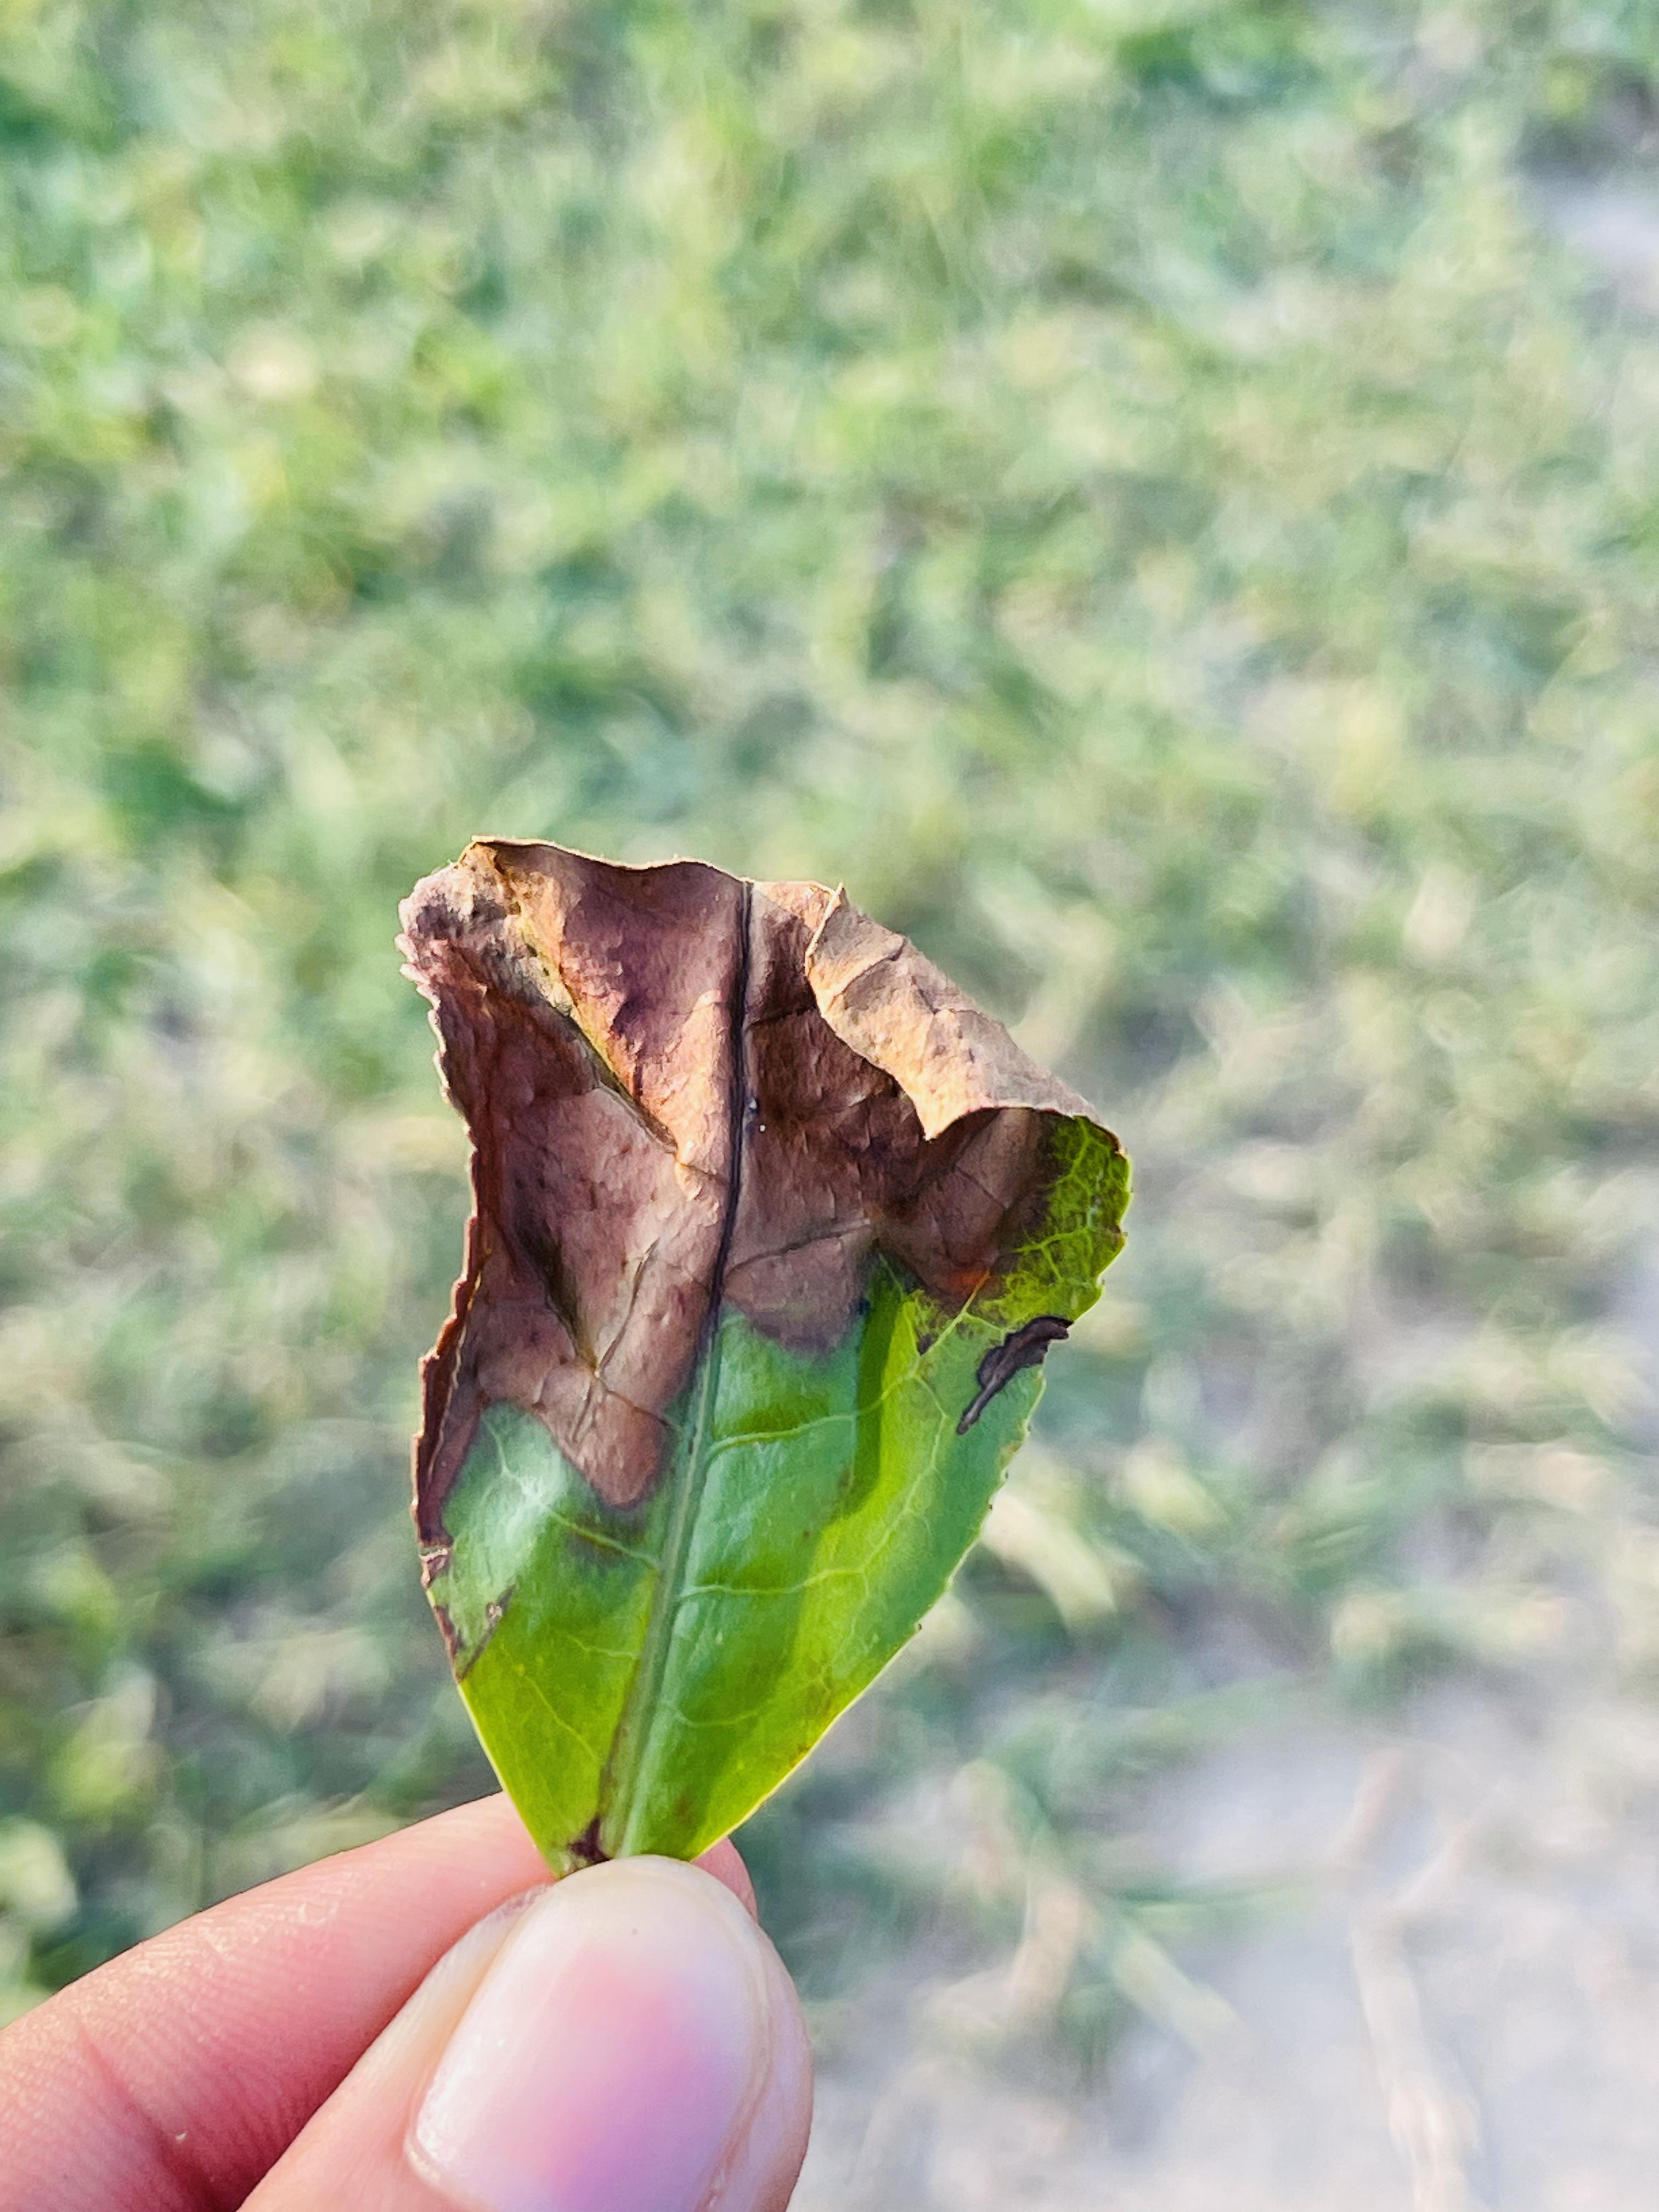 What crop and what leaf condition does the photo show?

tea, blight
